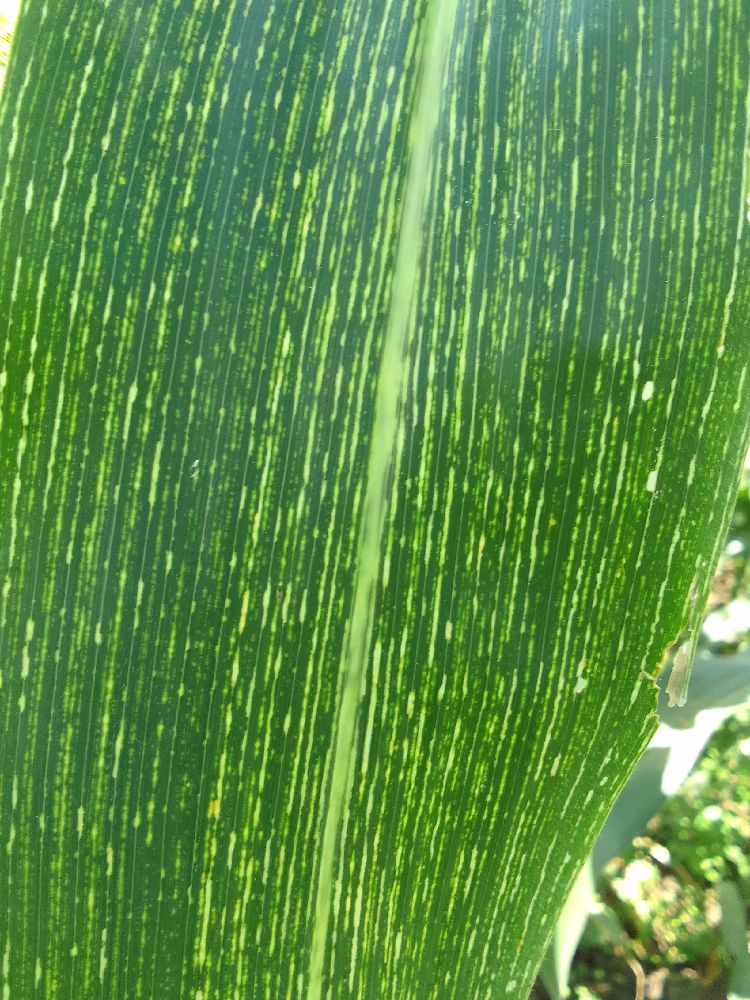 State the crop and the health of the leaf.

maize, maize streak virus
